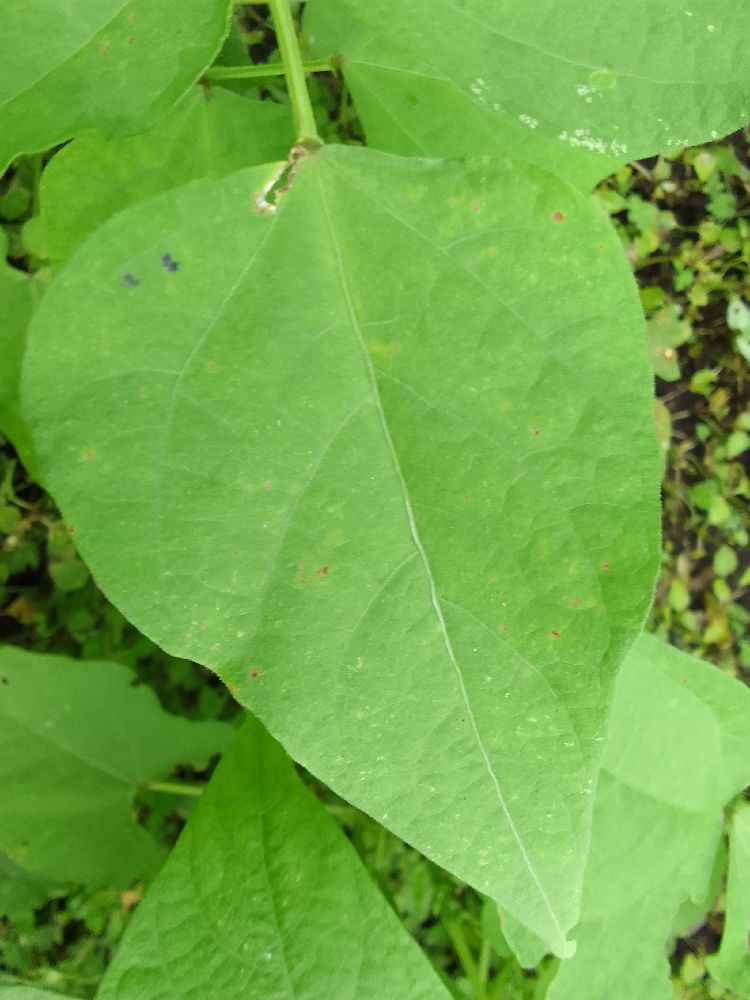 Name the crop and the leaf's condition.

common bean, healthy
